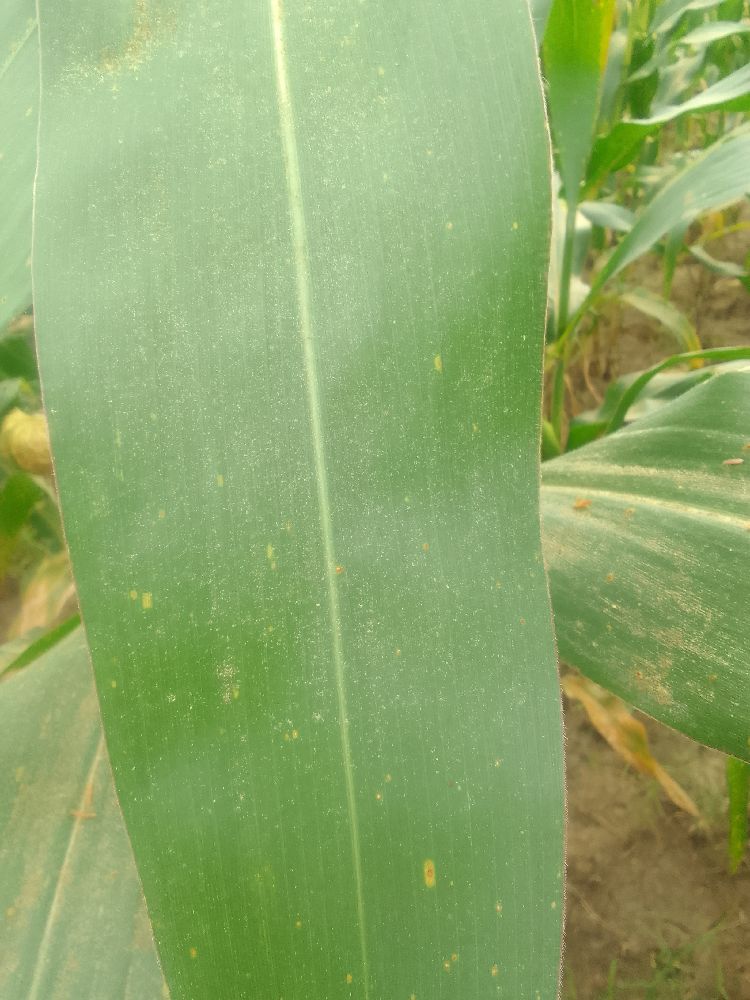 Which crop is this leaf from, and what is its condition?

maize, healthy
